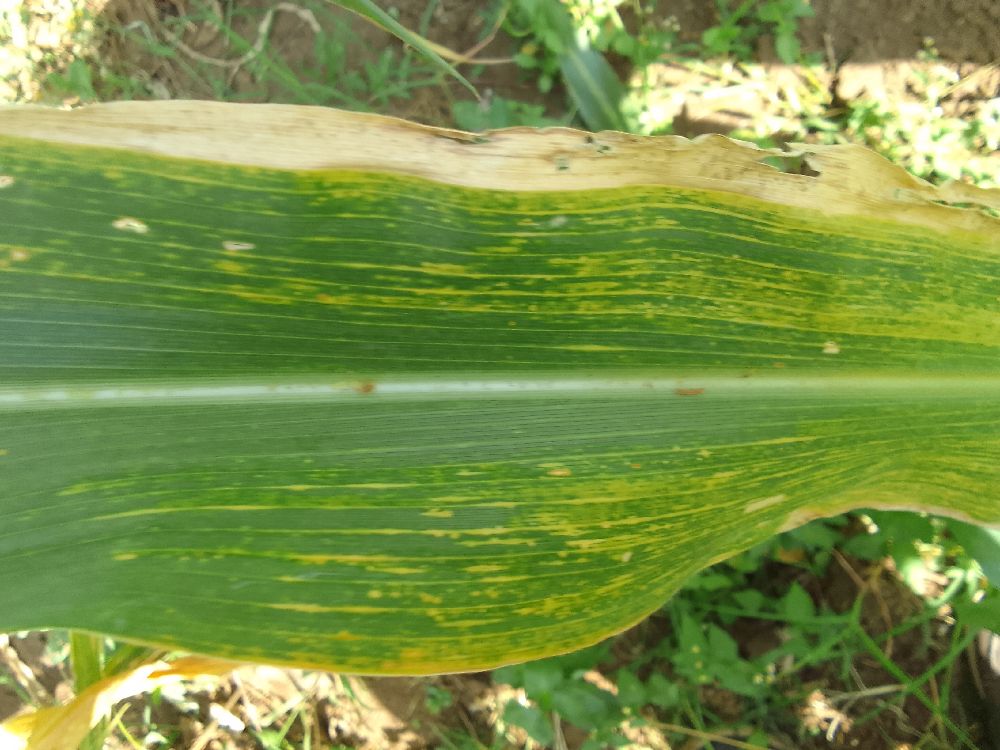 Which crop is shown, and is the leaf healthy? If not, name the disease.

maize, maize lethal necrosis
